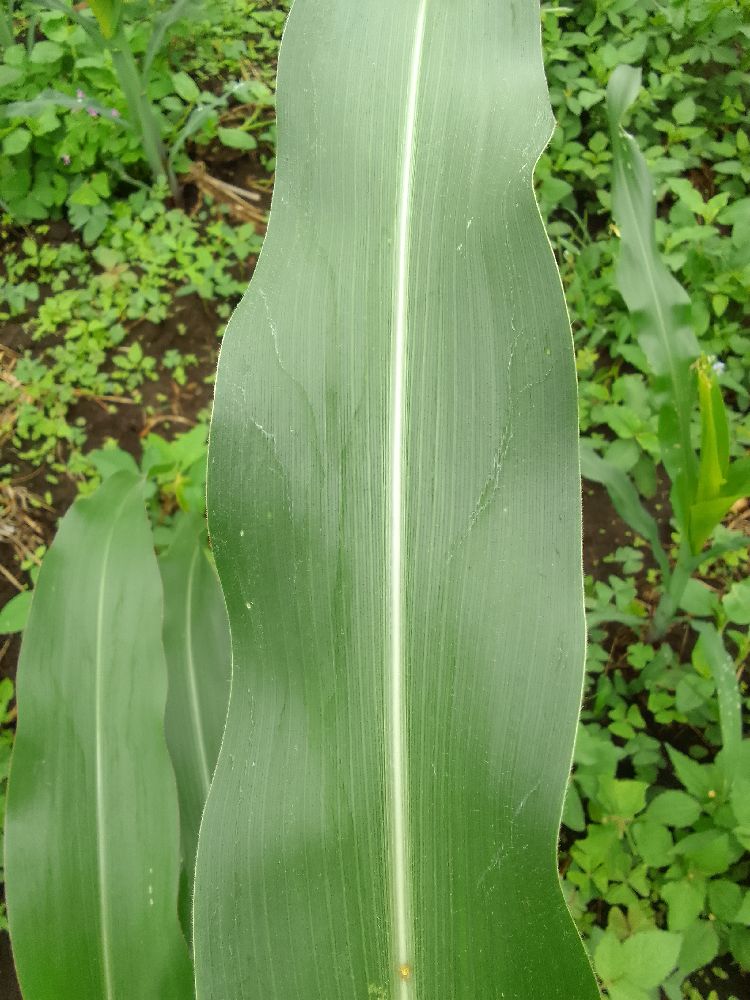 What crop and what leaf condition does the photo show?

maize, healthy
